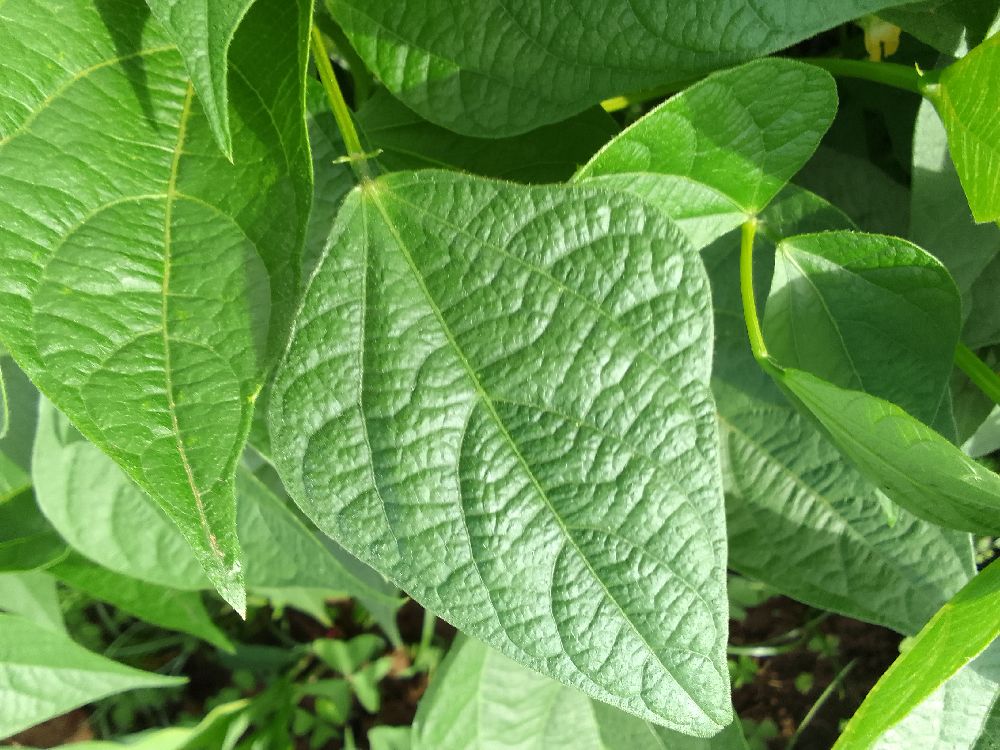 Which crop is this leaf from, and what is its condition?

common bean, healthy
